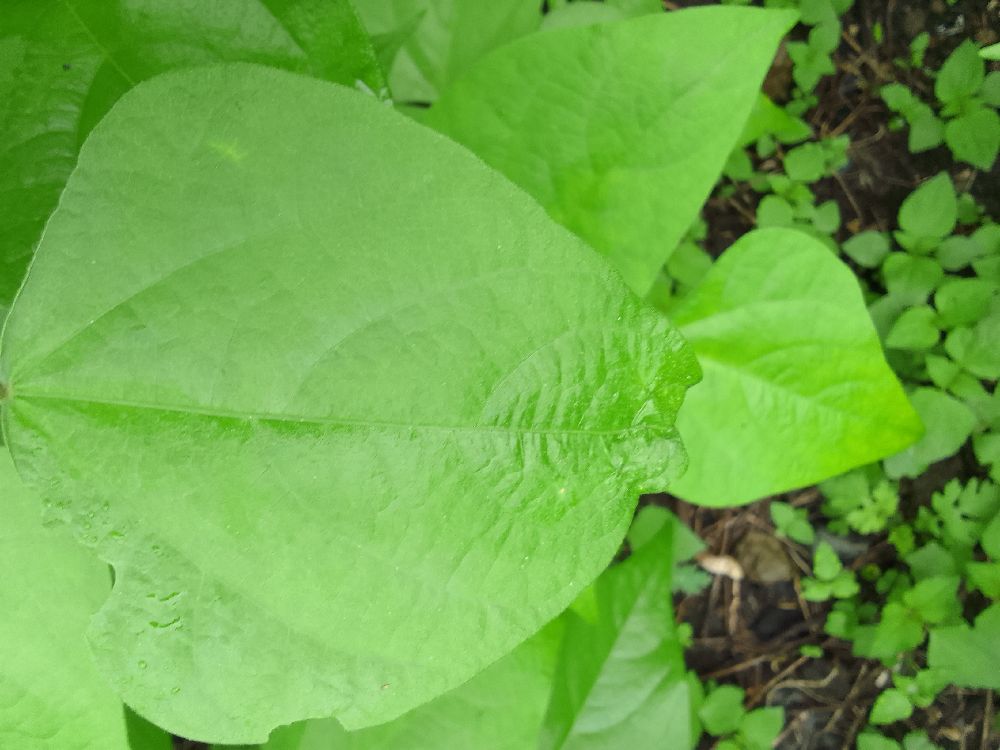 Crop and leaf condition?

common bean, healthy
